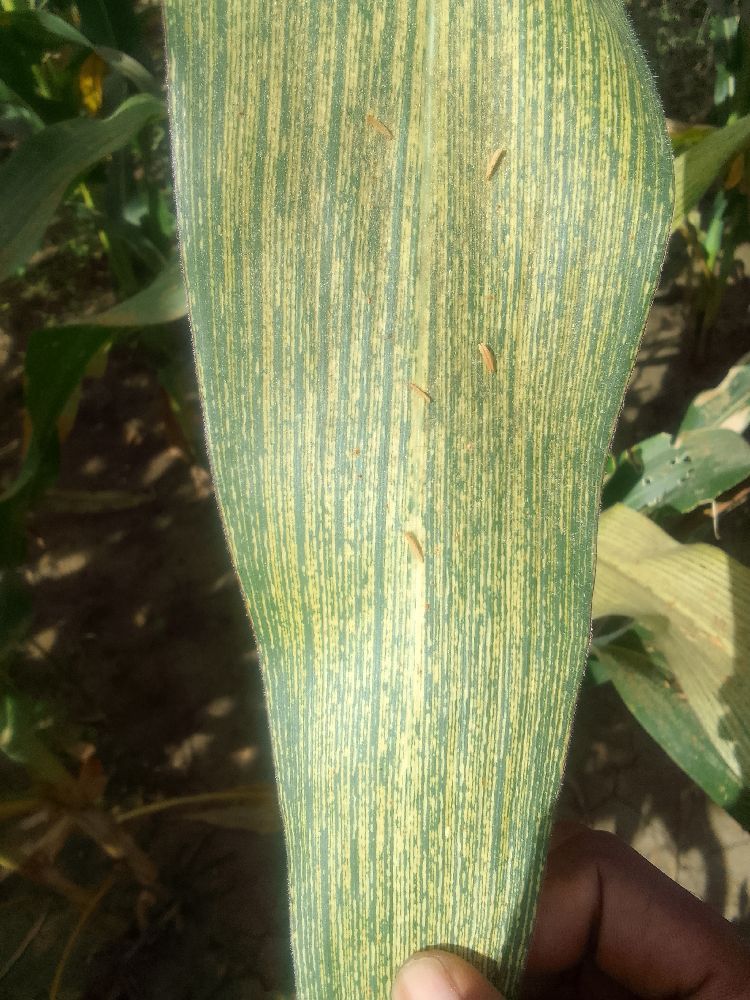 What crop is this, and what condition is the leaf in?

maize, maize streak virus
